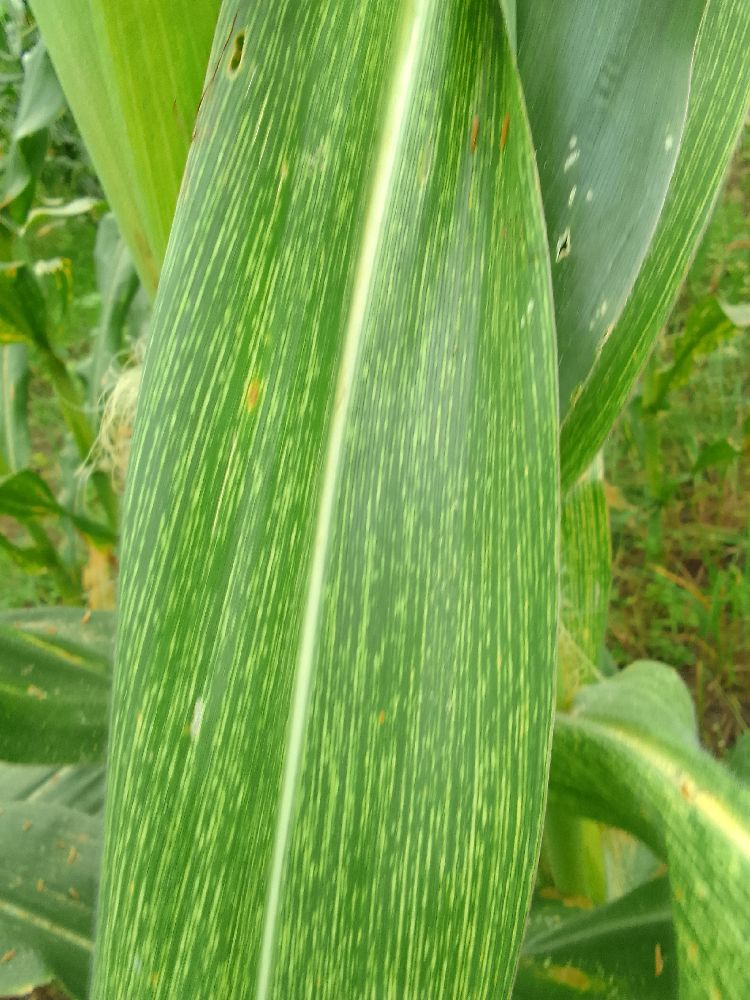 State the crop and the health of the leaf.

maize, maize streak virus
